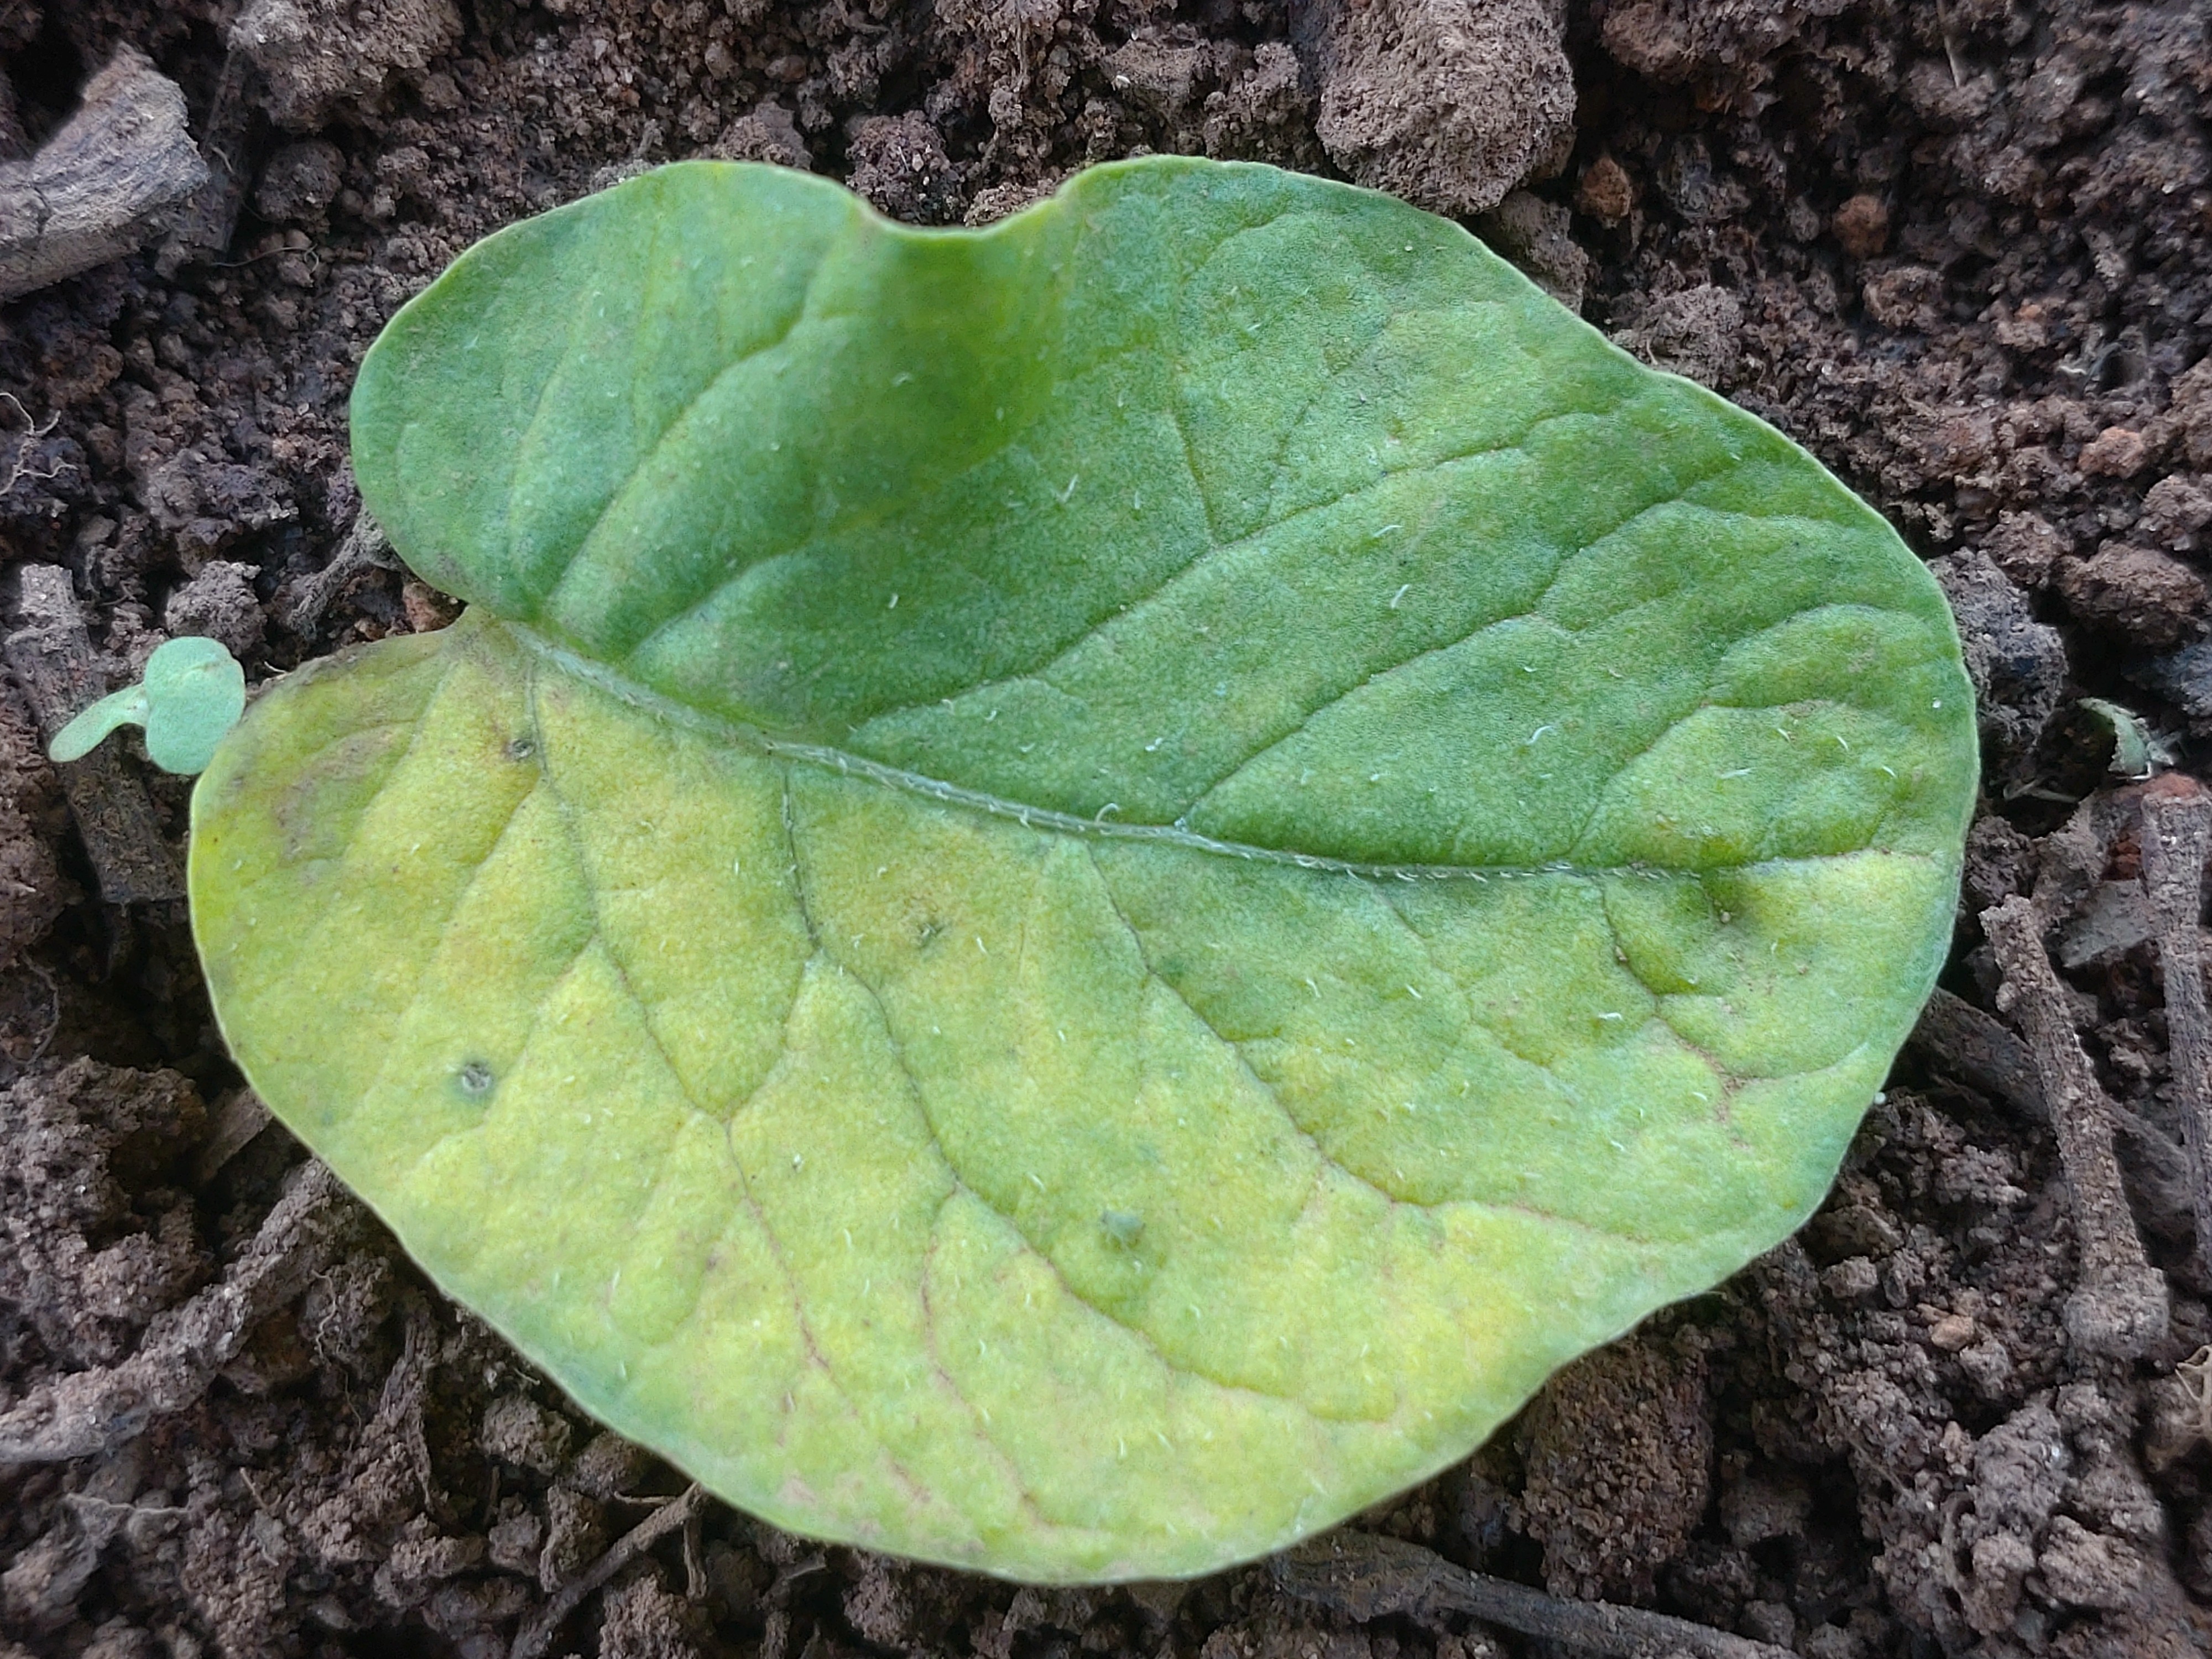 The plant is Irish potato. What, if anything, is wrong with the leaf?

late blight
